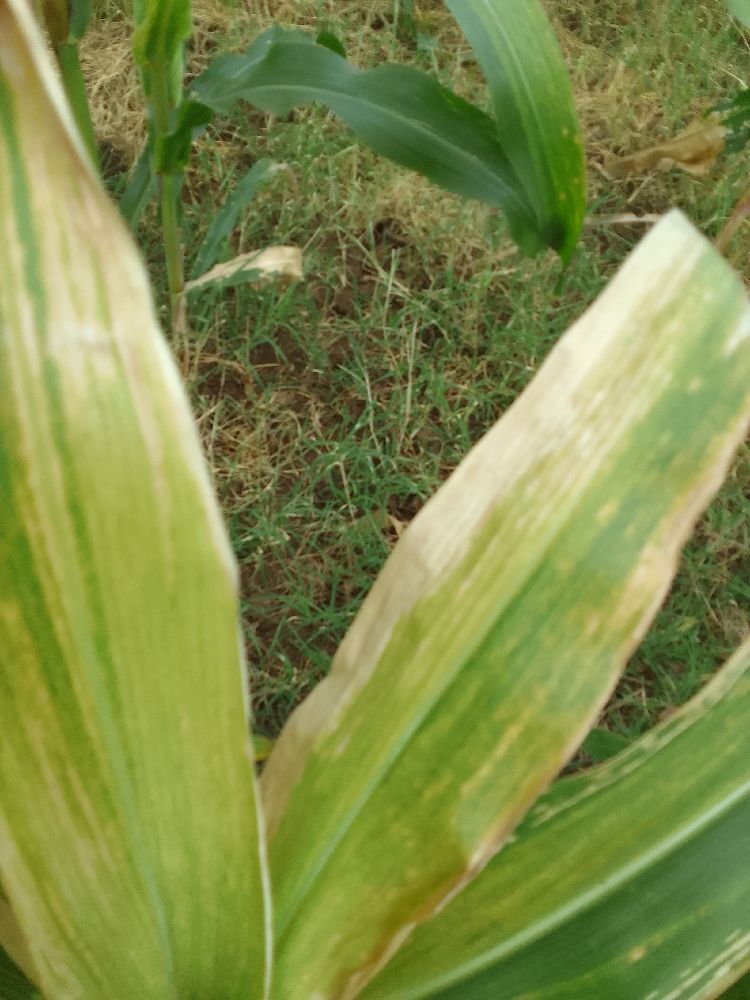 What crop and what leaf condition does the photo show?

maize, maize lethal necrosis
